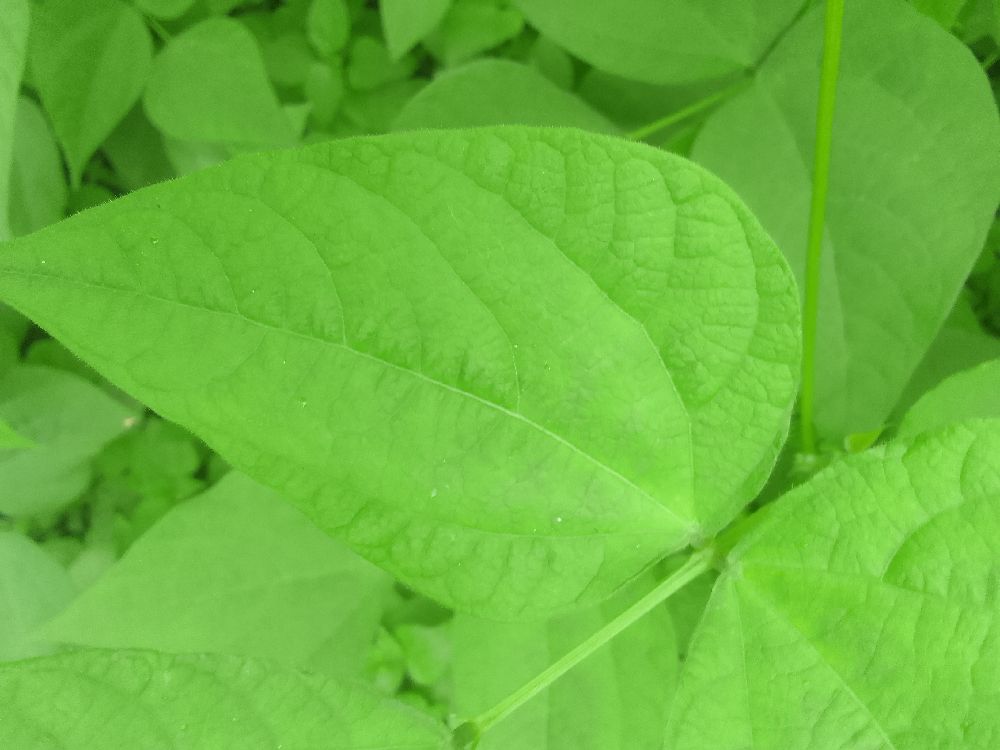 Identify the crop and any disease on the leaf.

common bean, healthy
